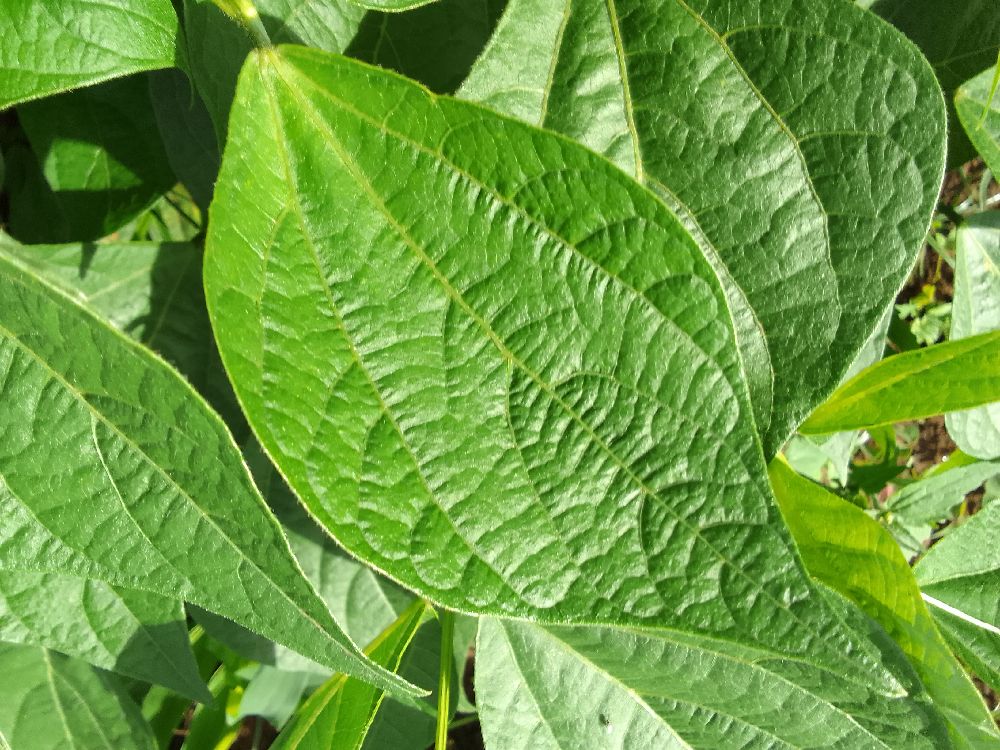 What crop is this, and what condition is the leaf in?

common bean, healthy
